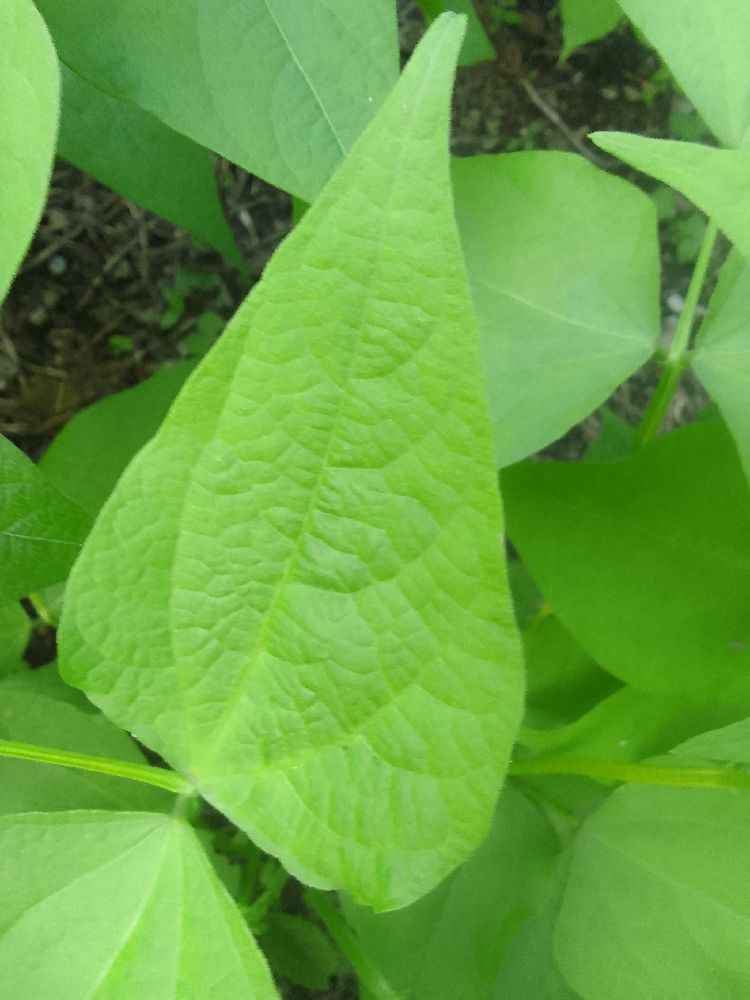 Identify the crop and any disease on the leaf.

common bean, healthy
